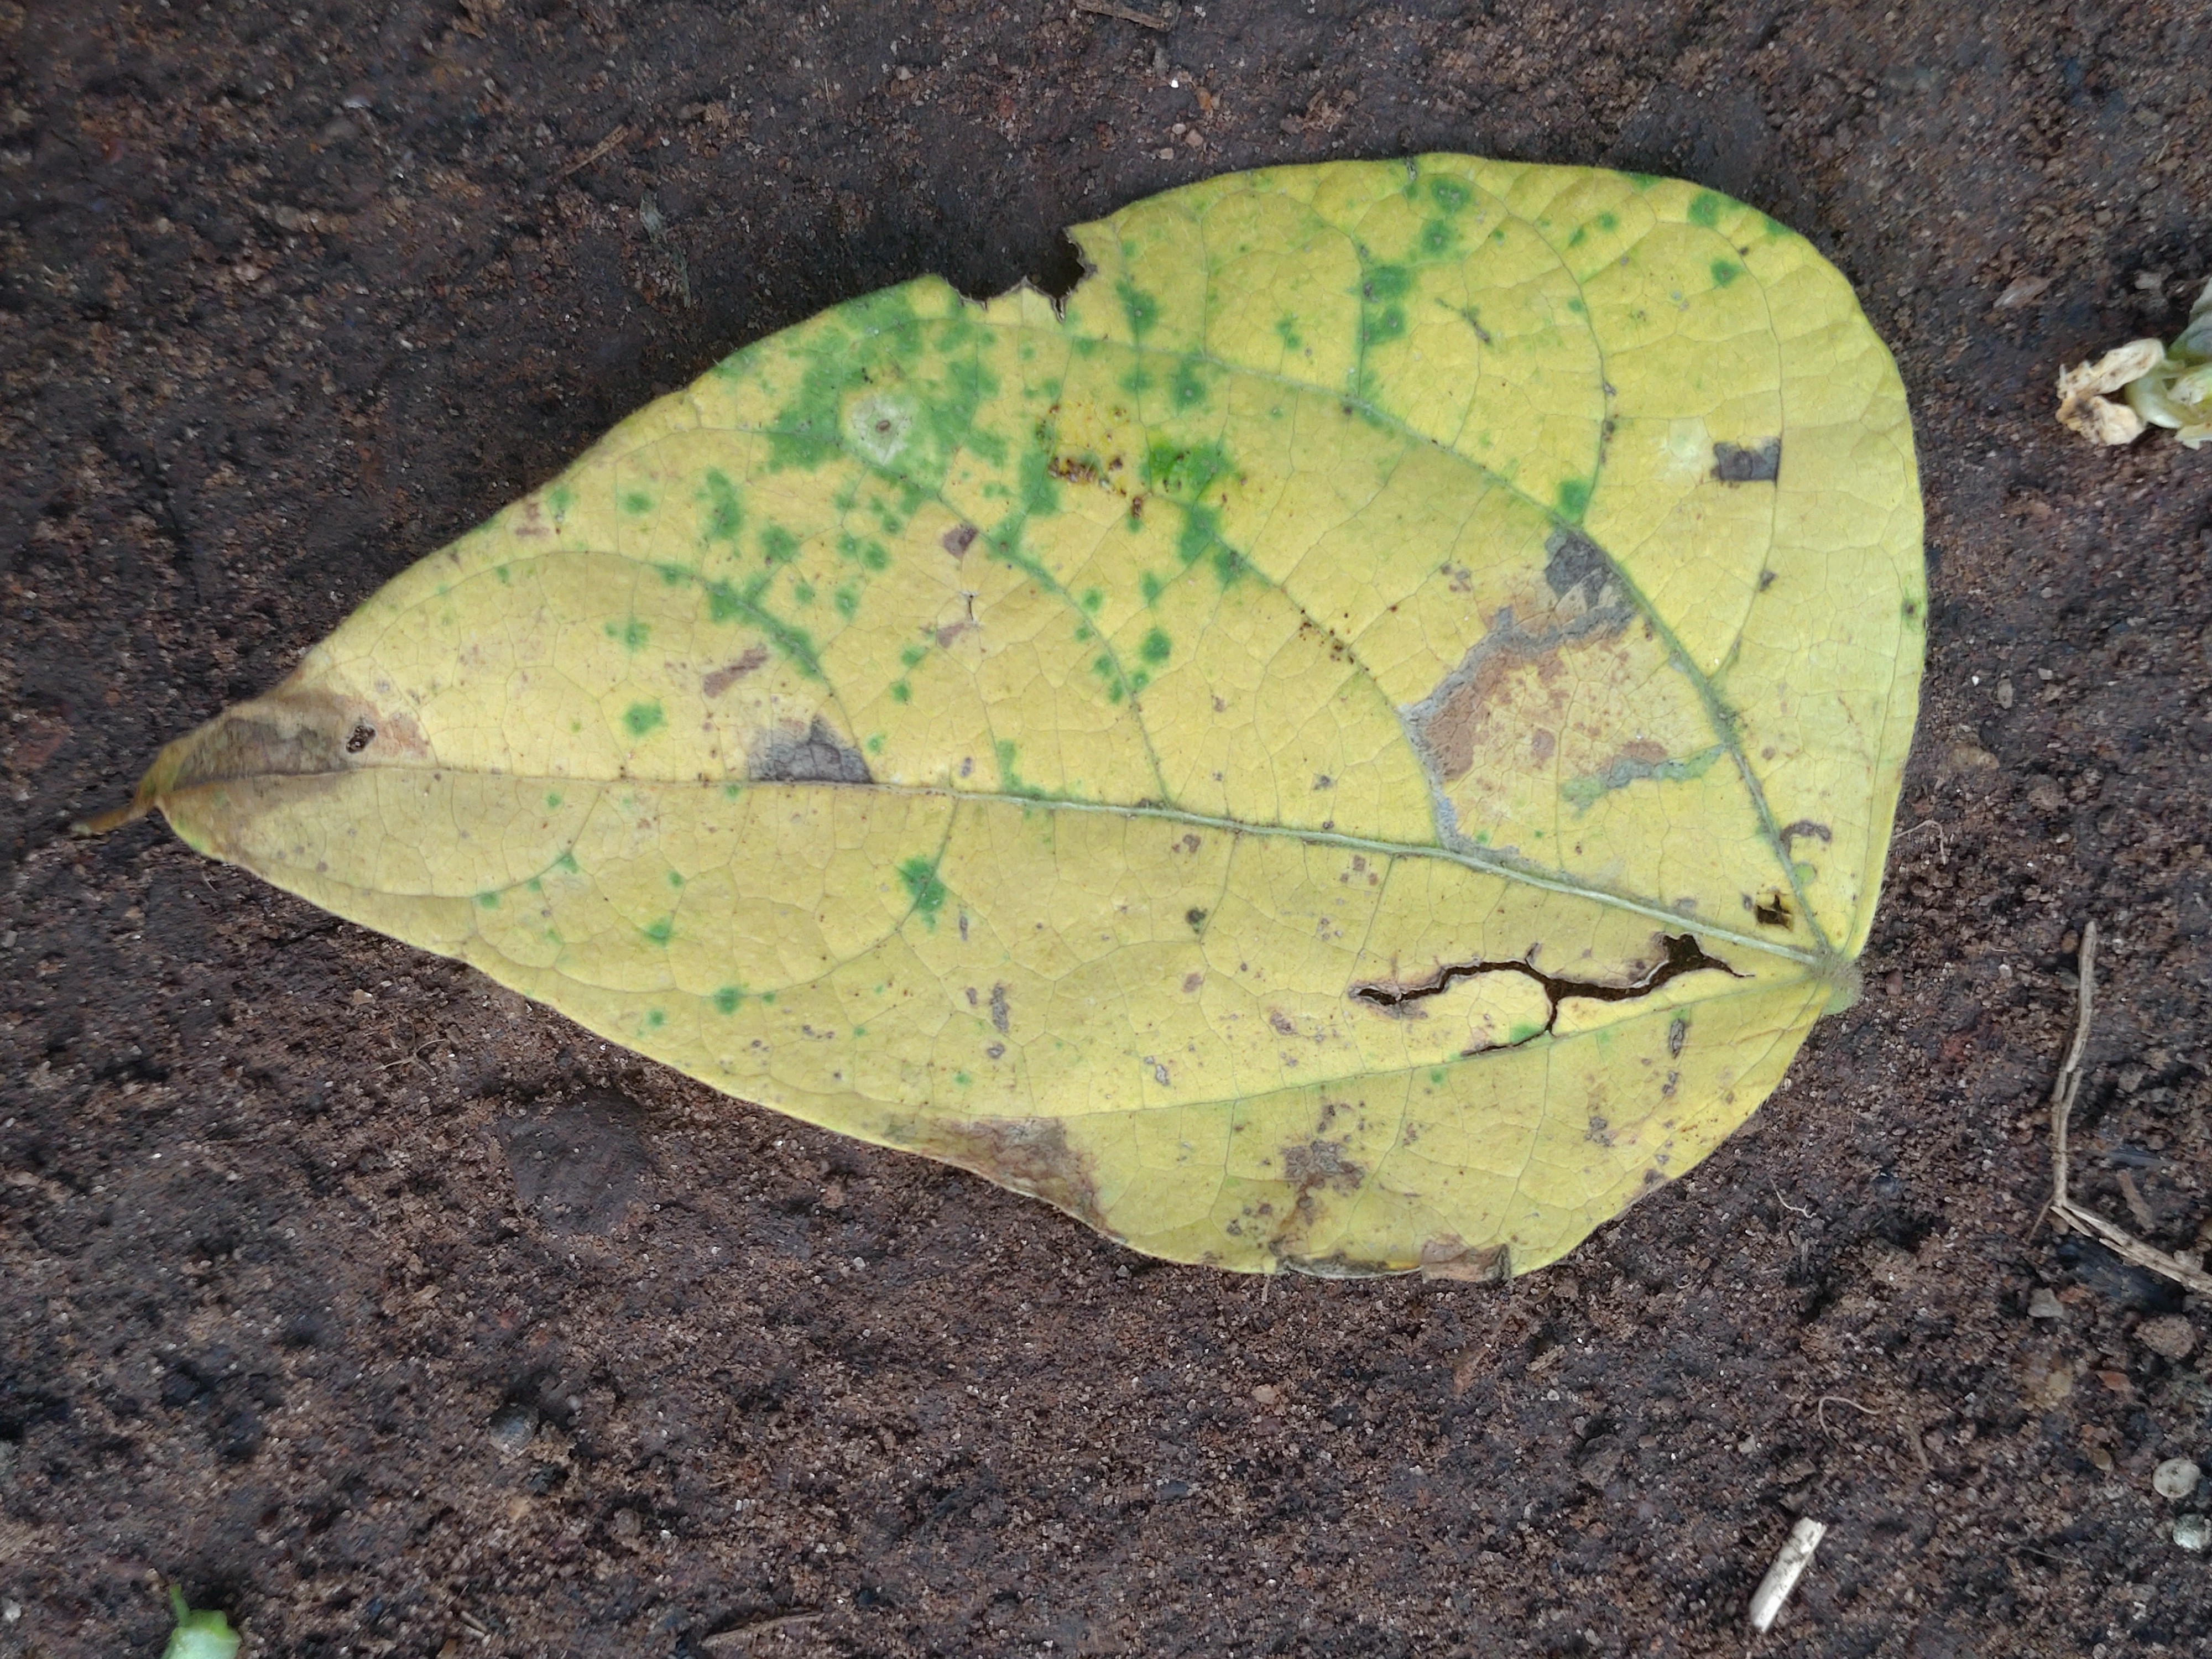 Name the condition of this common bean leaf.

anthracnose
